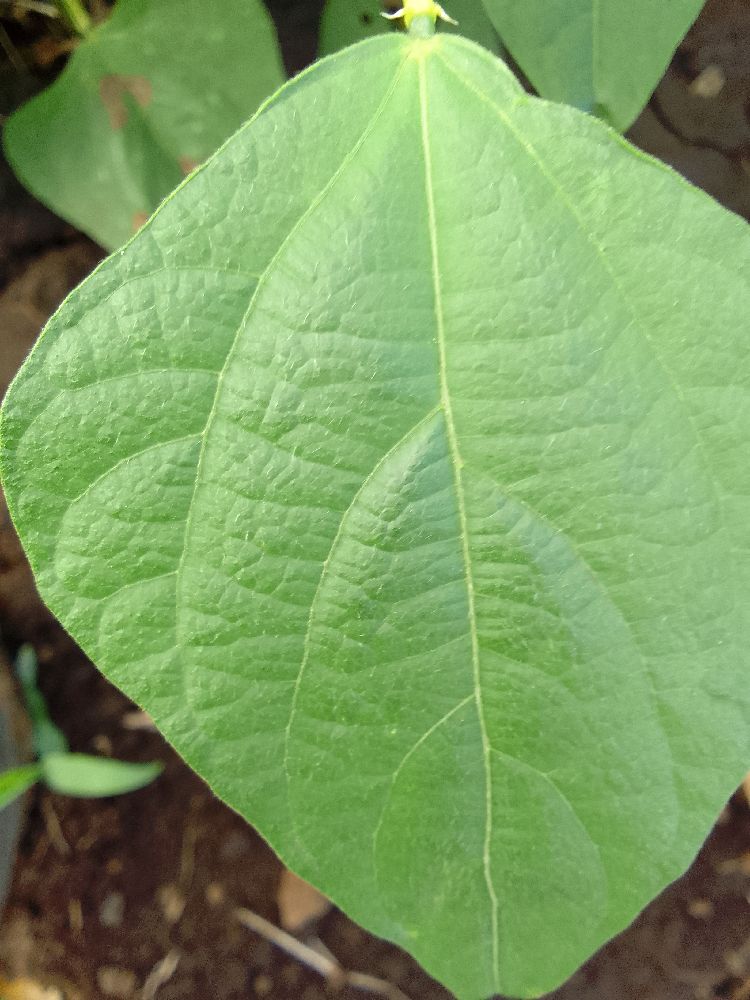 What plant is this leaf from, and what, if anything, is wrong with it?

common bean, healthy
